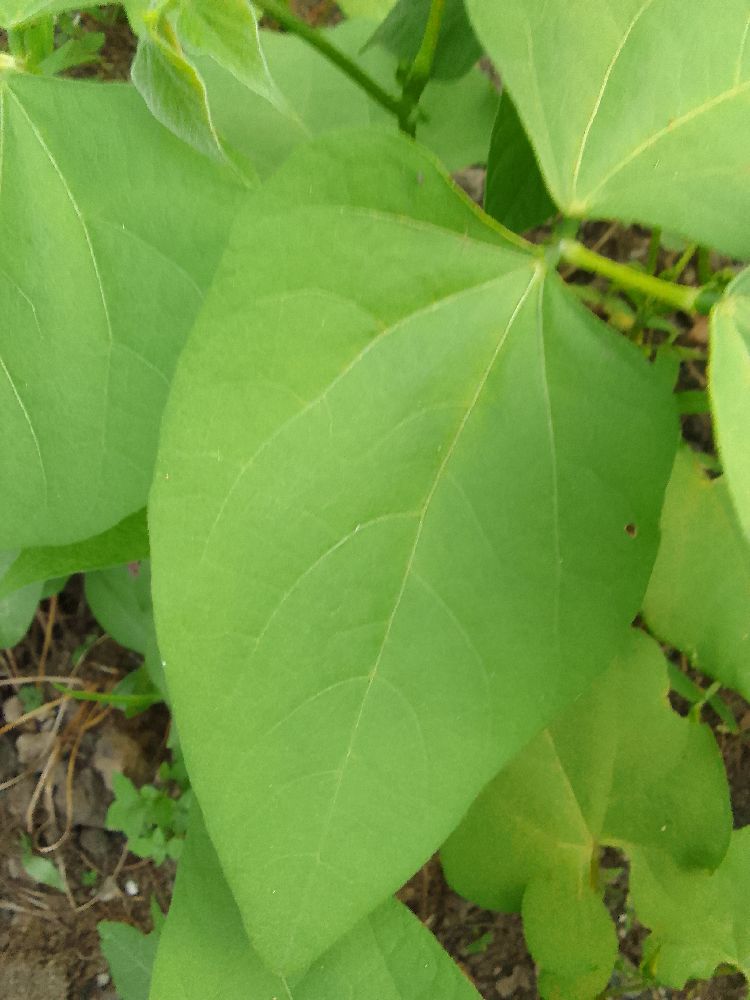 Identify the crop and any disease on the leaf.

common bean, healthy
